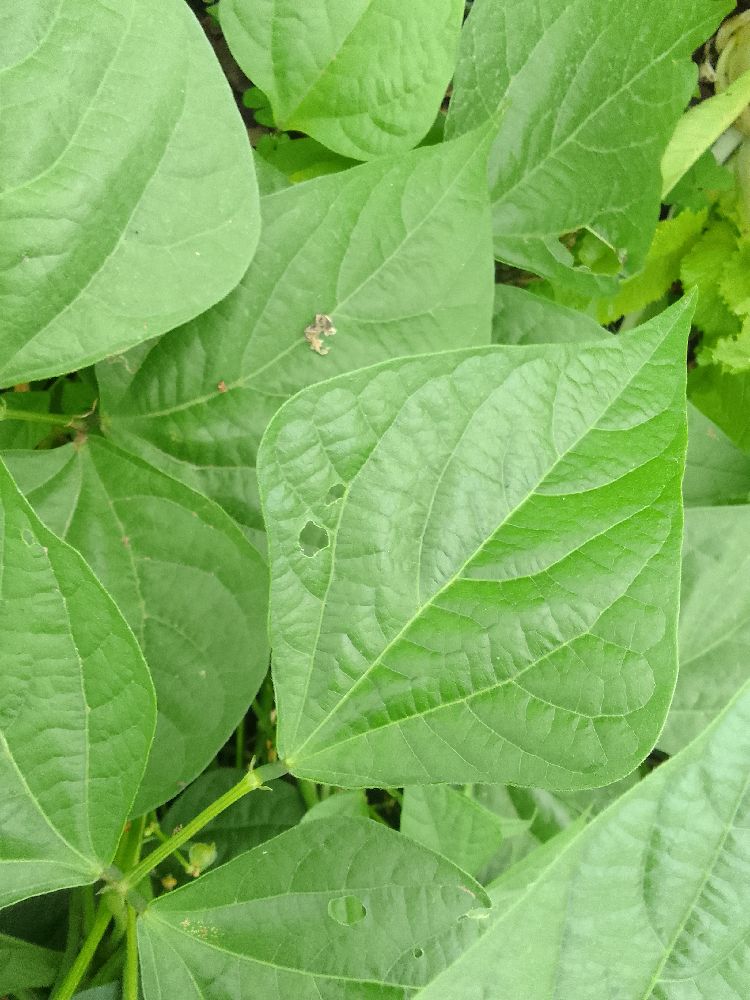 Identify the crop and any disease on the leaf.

common bean, healthy
